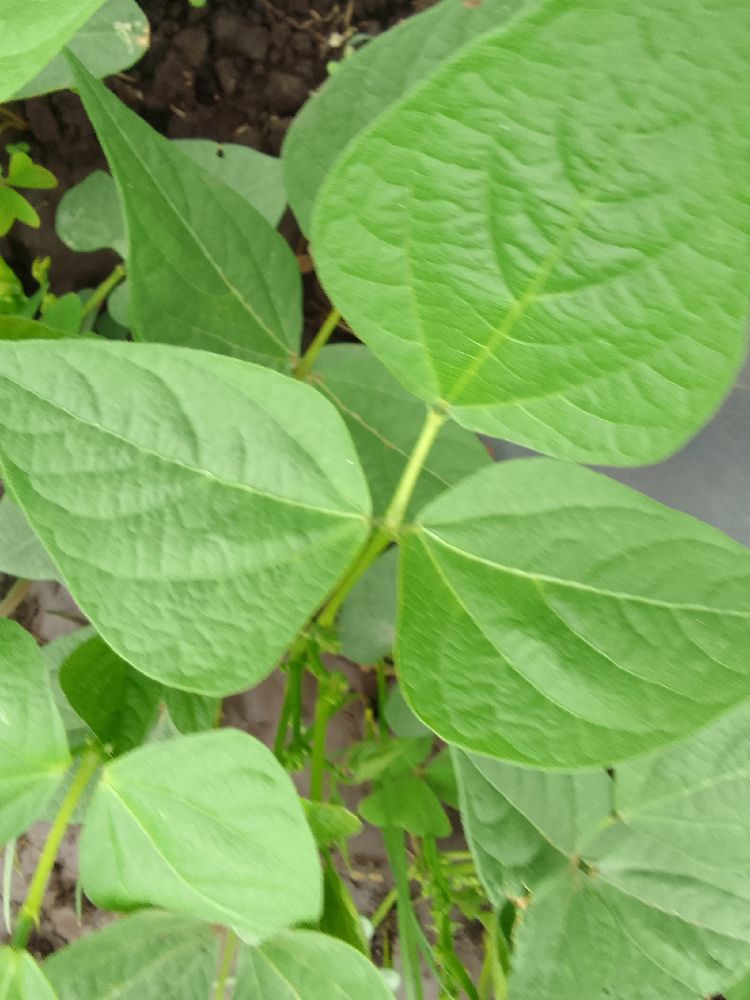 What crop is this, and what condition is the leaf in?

common bean, healthy
